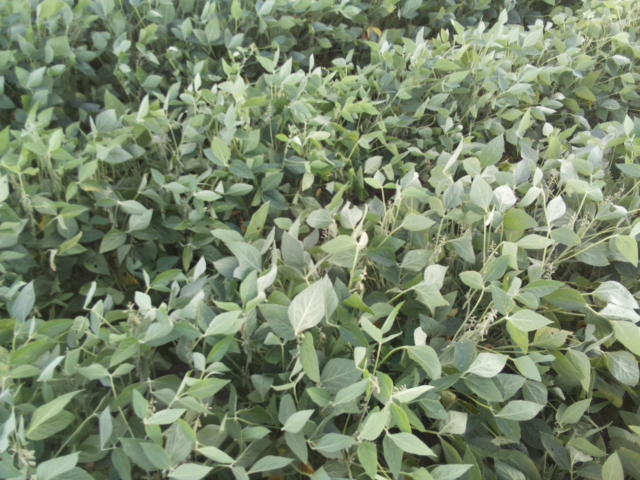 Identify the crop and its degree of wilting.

soybean, slight leaflet or petiole turgor loss in upper canopy
